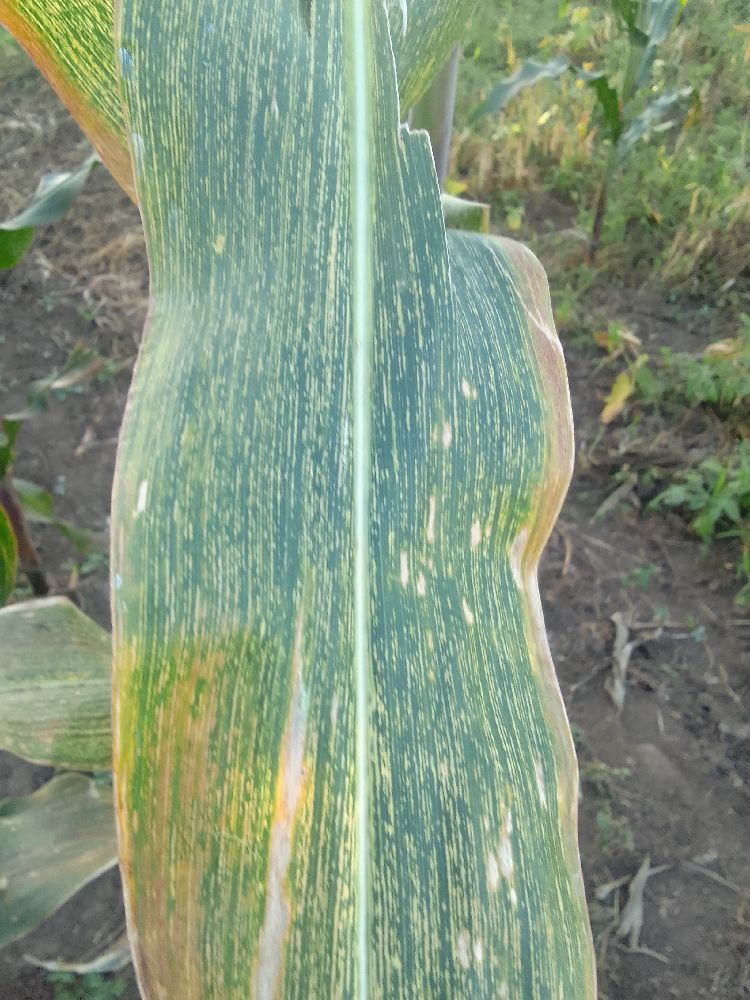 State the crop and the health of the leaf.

maize, maize streak virus
